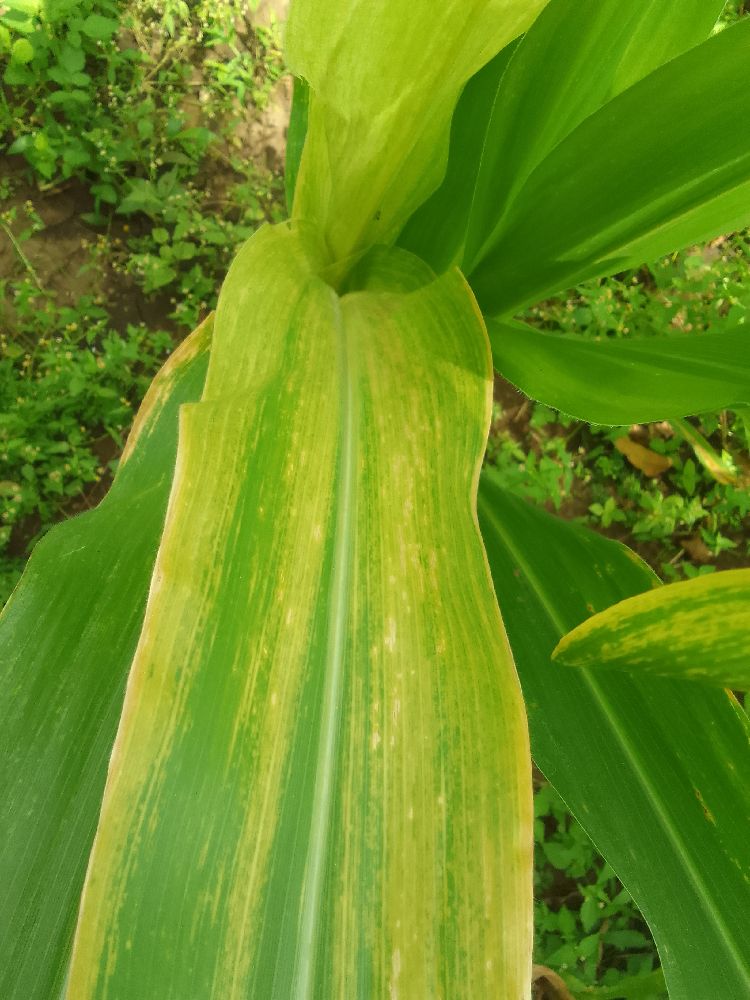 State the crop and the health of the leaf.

maize, maize lethal necrosis
